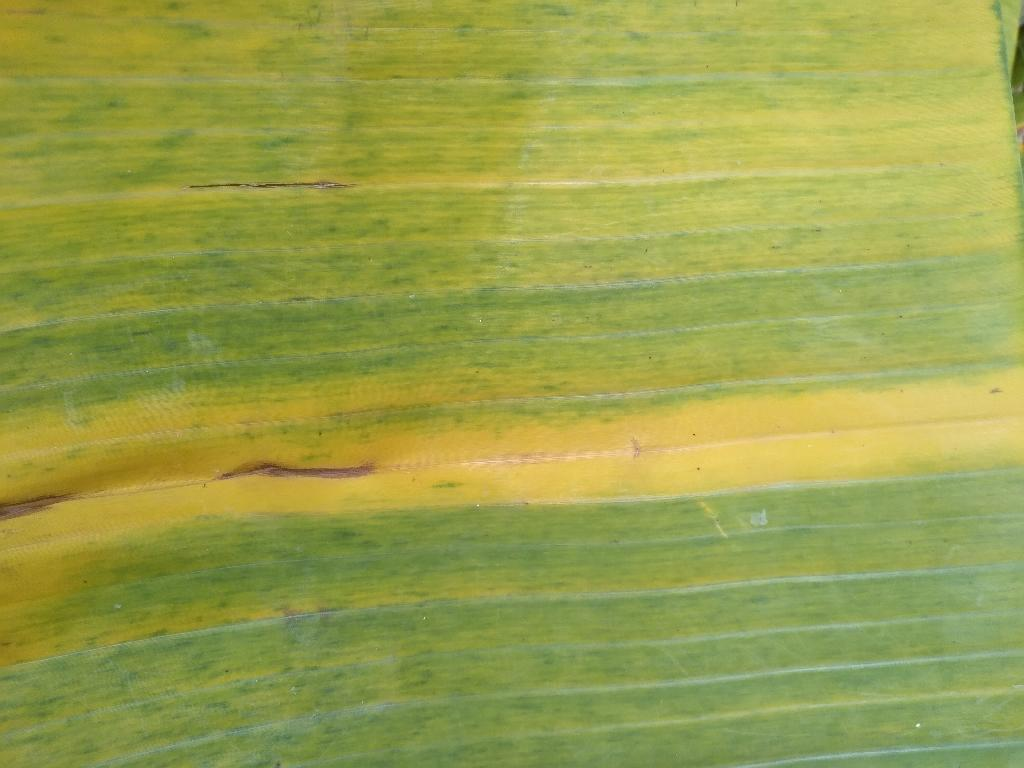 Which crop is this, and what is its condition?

banana, fusarium wilt race 1
